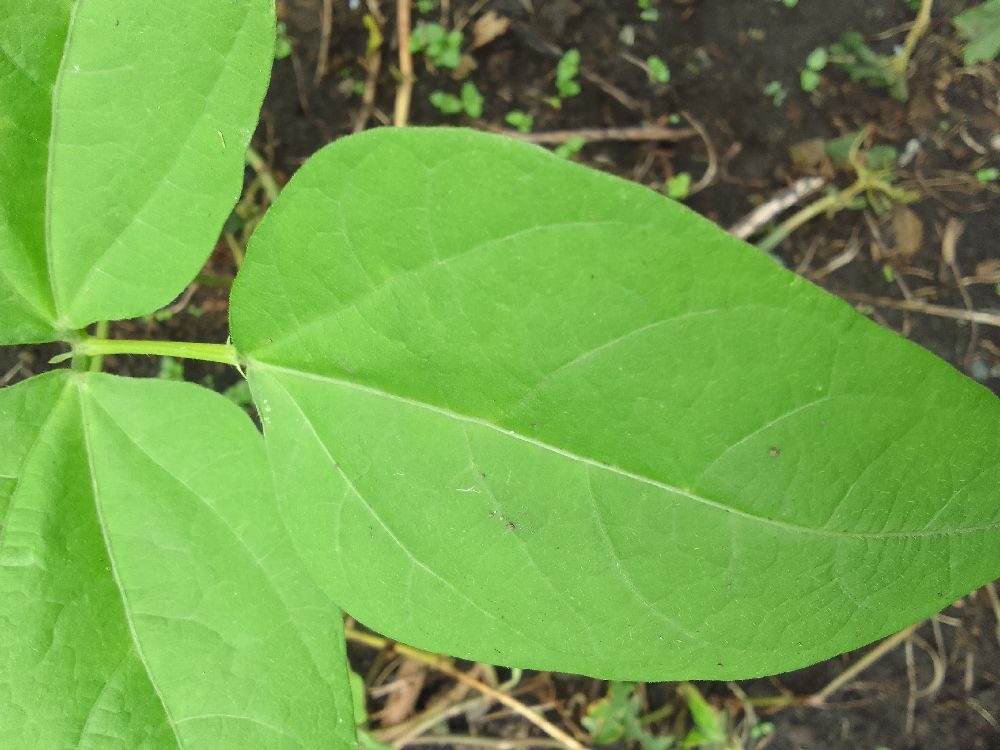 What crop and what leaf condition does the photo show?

common bean, healthy
